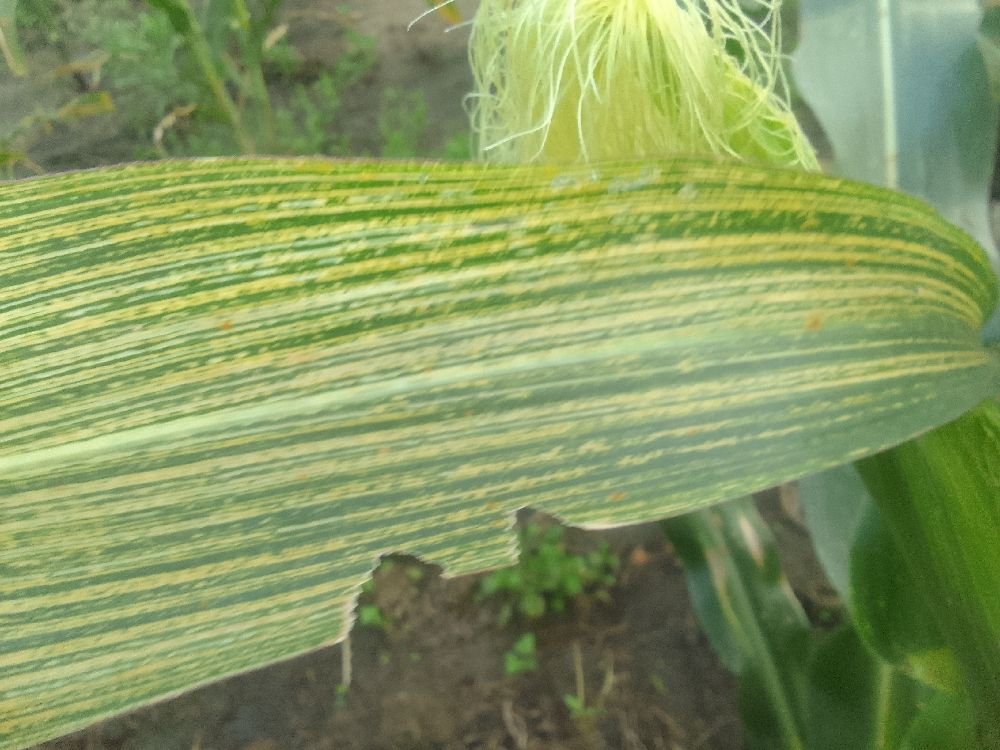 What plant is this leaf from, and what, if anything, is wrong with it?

maize, maize streak virus
